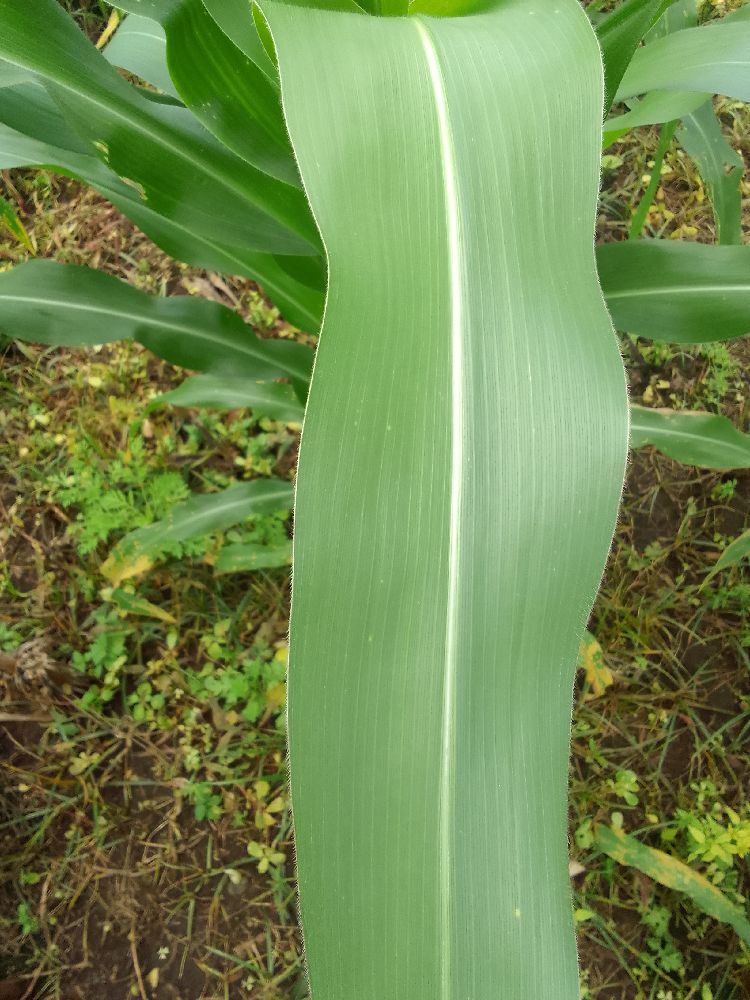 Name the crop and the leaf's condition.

maize, healthy
